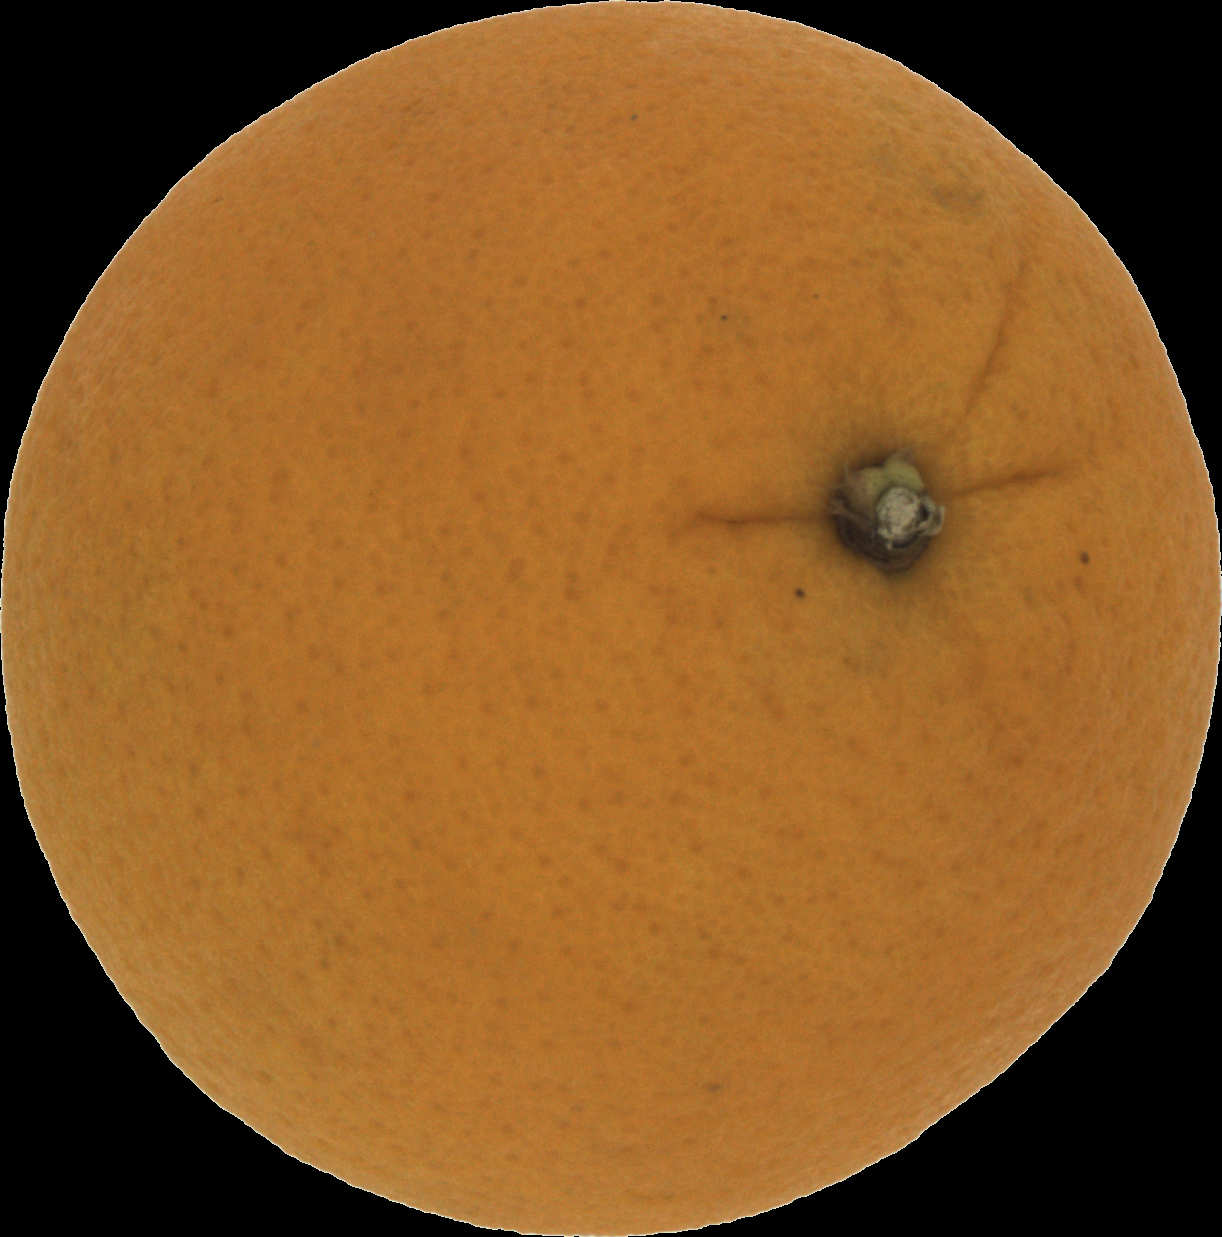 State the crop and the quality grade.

orange, good
